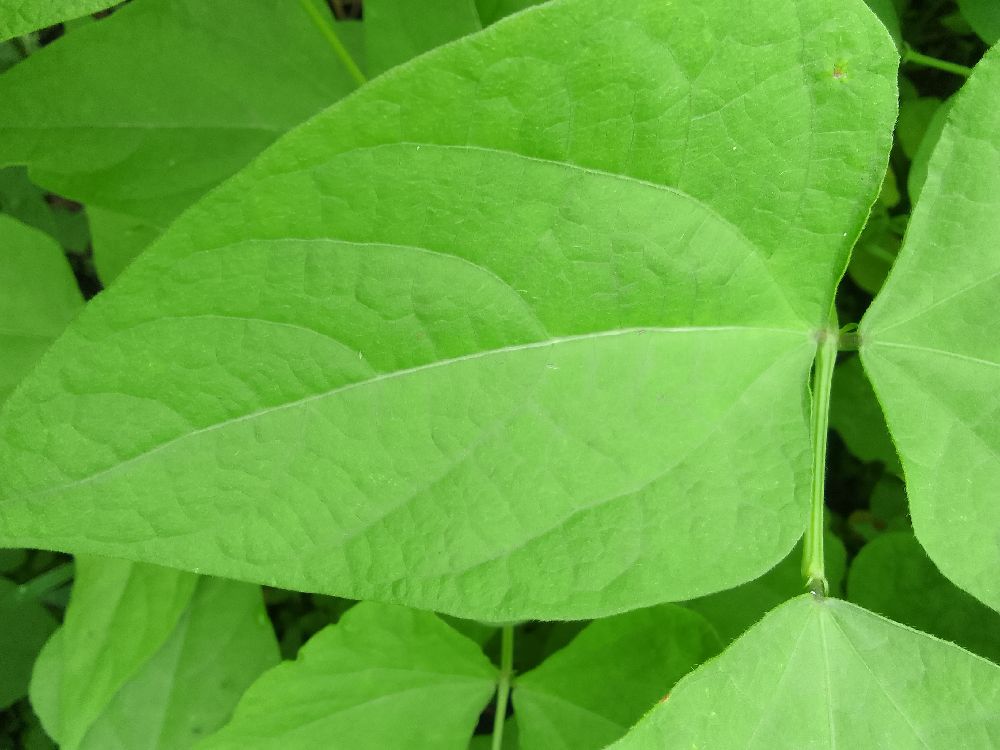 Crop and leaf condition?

common bean, healthy
